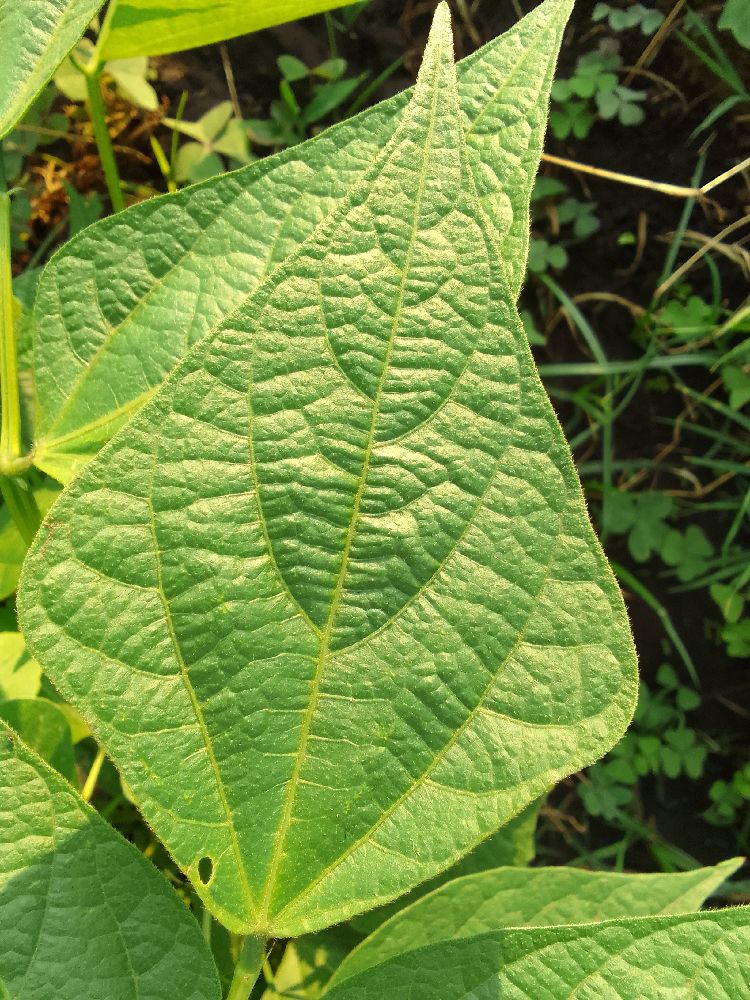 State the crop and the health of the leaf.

common bean, healthy
